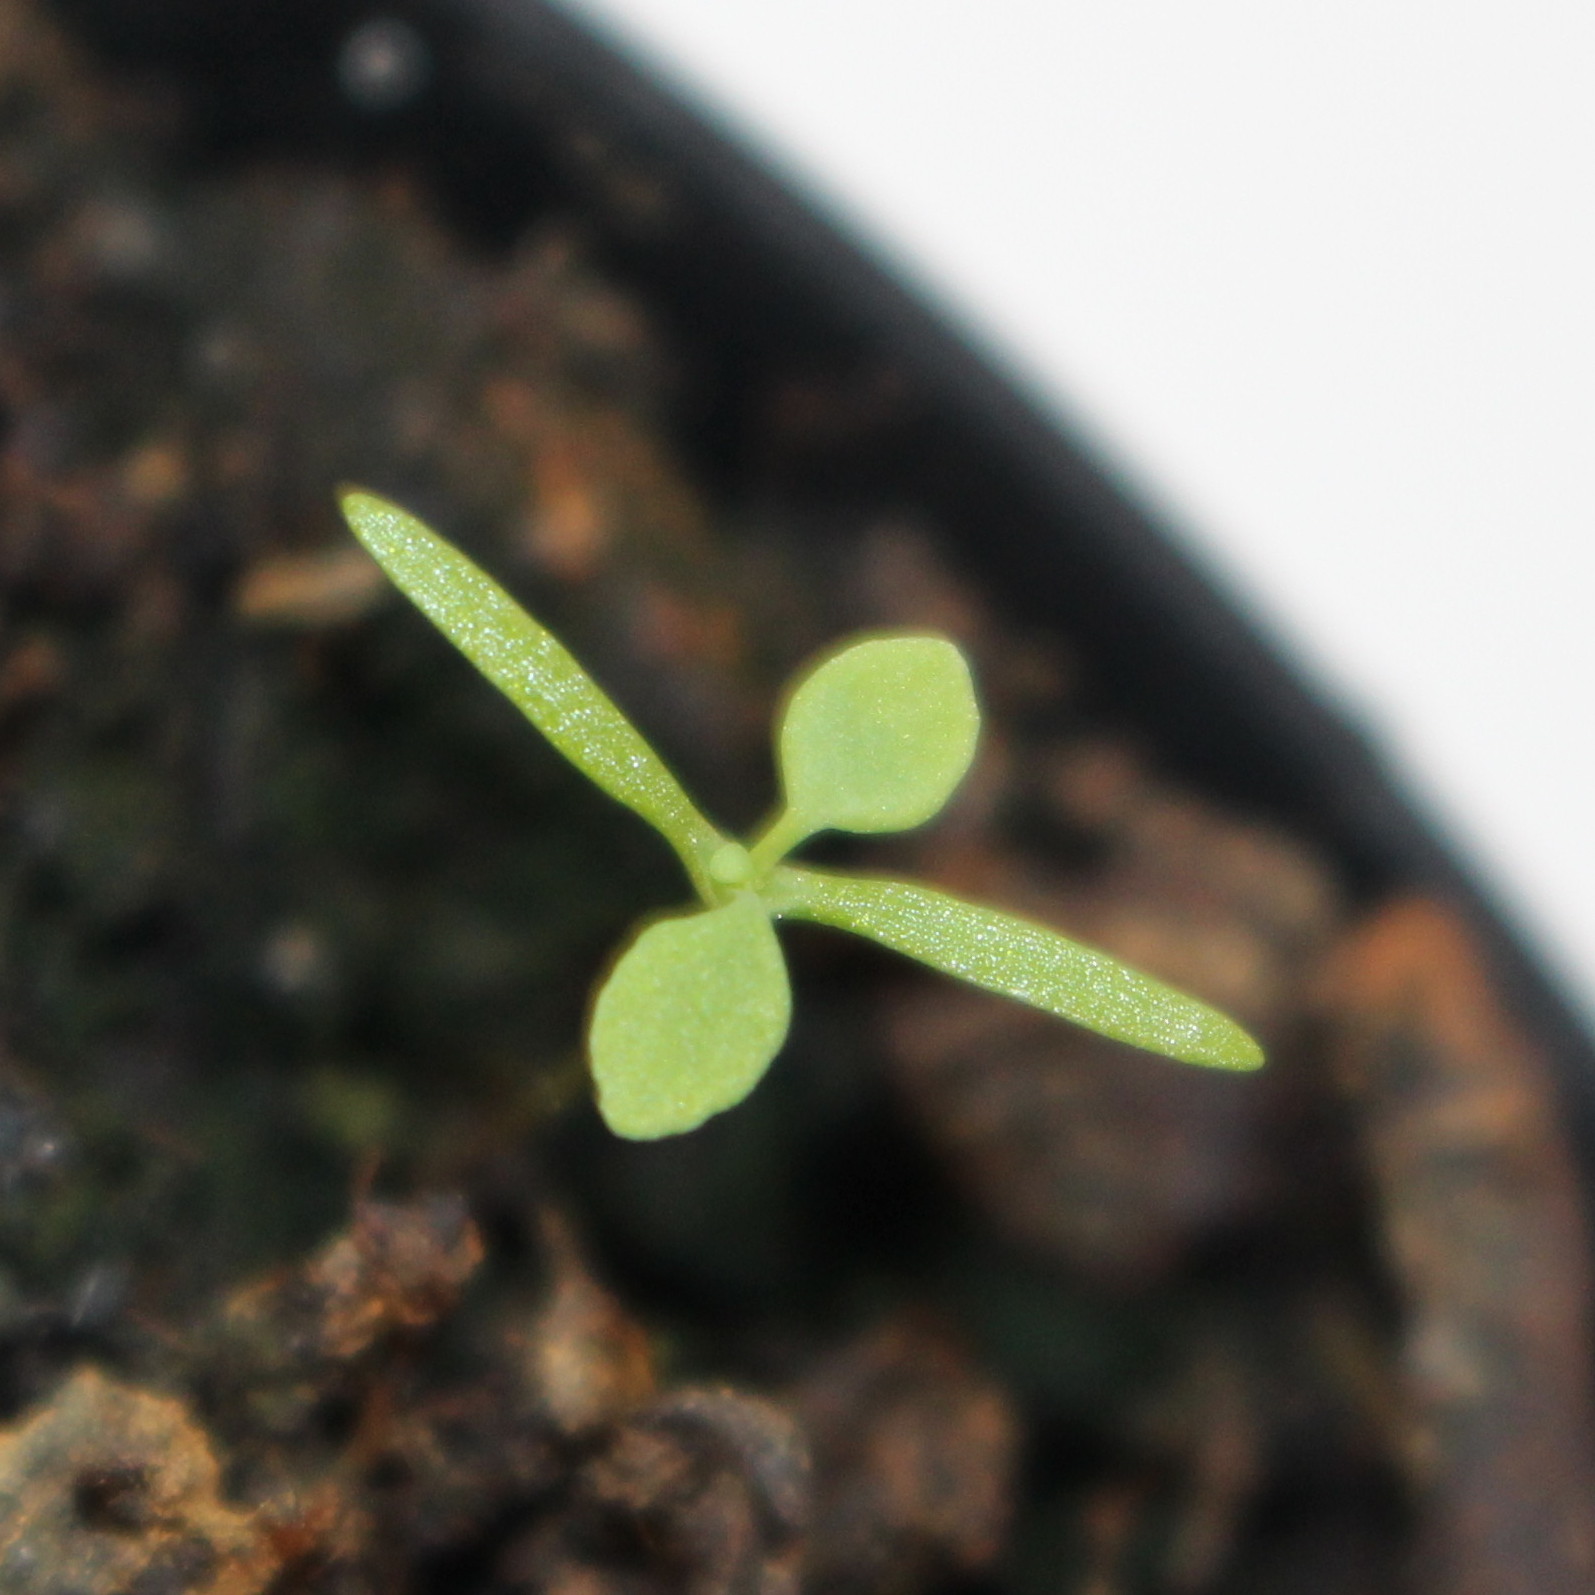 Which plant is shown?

Papaver rhoeas
